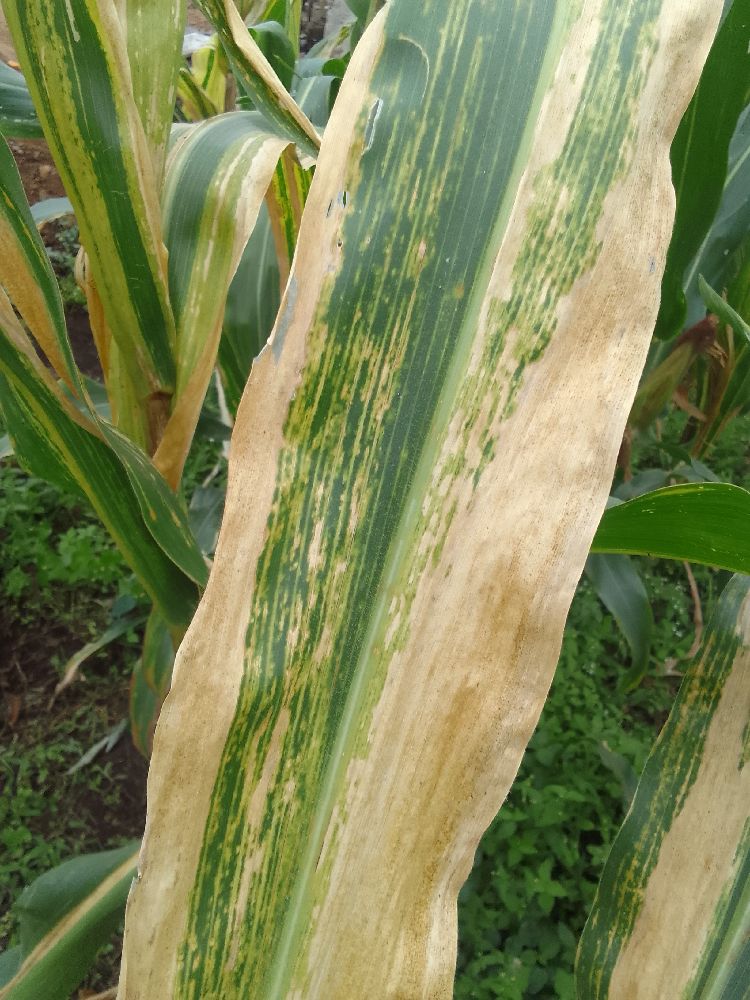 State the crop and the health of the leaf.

maize, maize lethal necrosis
